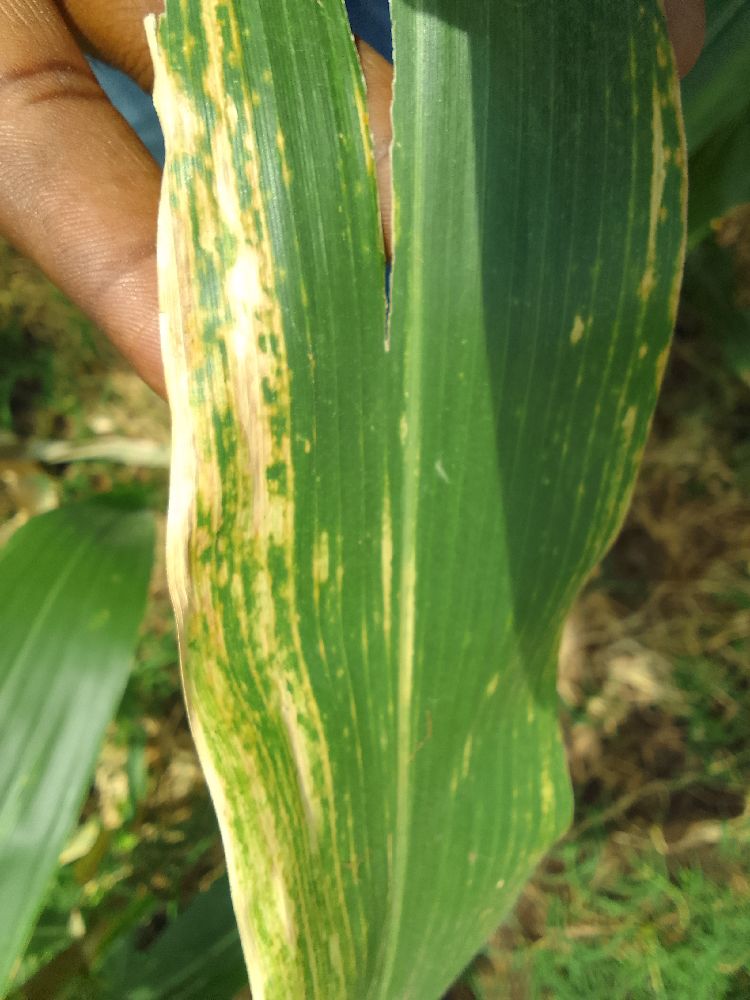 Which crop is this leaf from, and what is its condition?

maize, maize lethal necrosis
